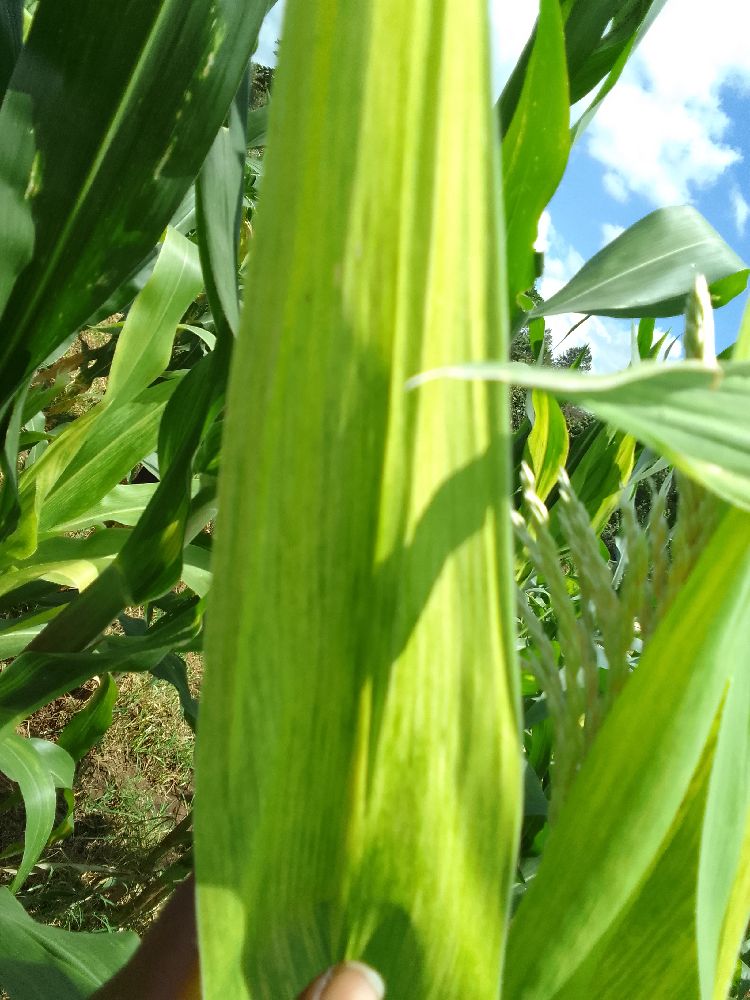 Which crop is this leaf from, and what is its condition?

maize, maize lethal necrosis
